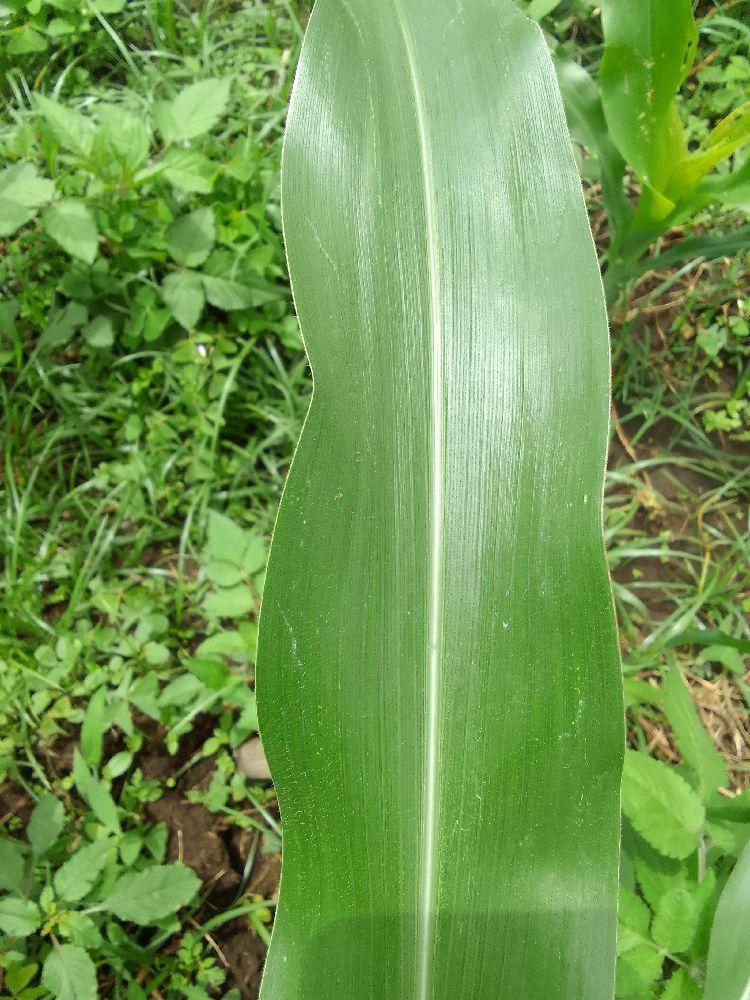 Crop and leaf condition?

maize, healthy
